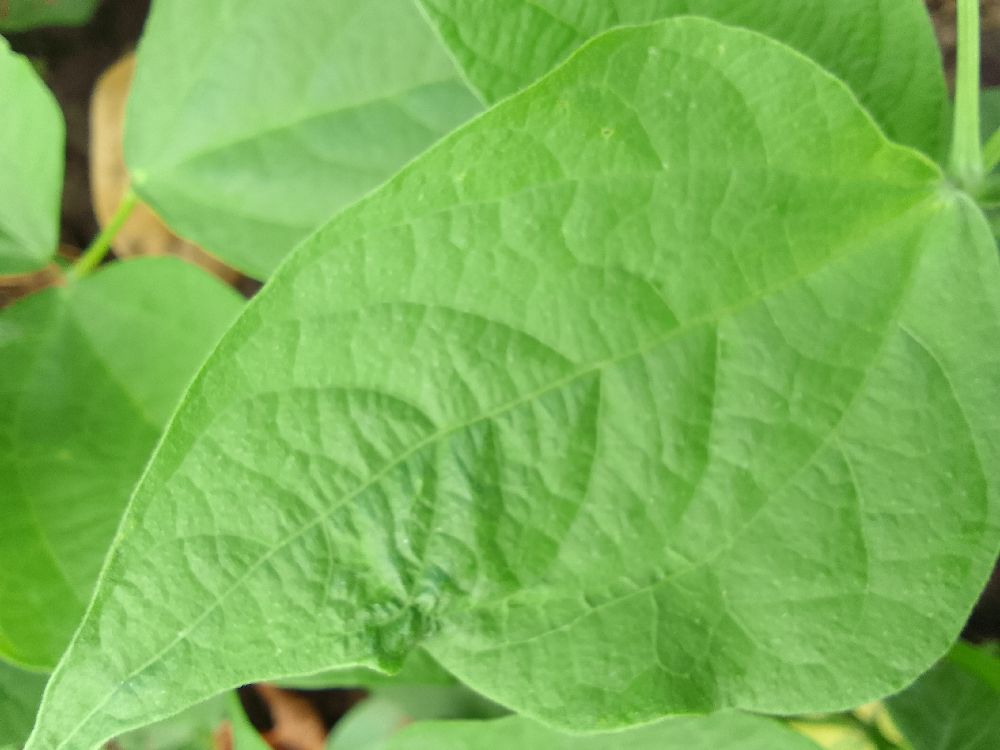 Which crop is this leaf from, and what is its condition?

common bean, healthy
